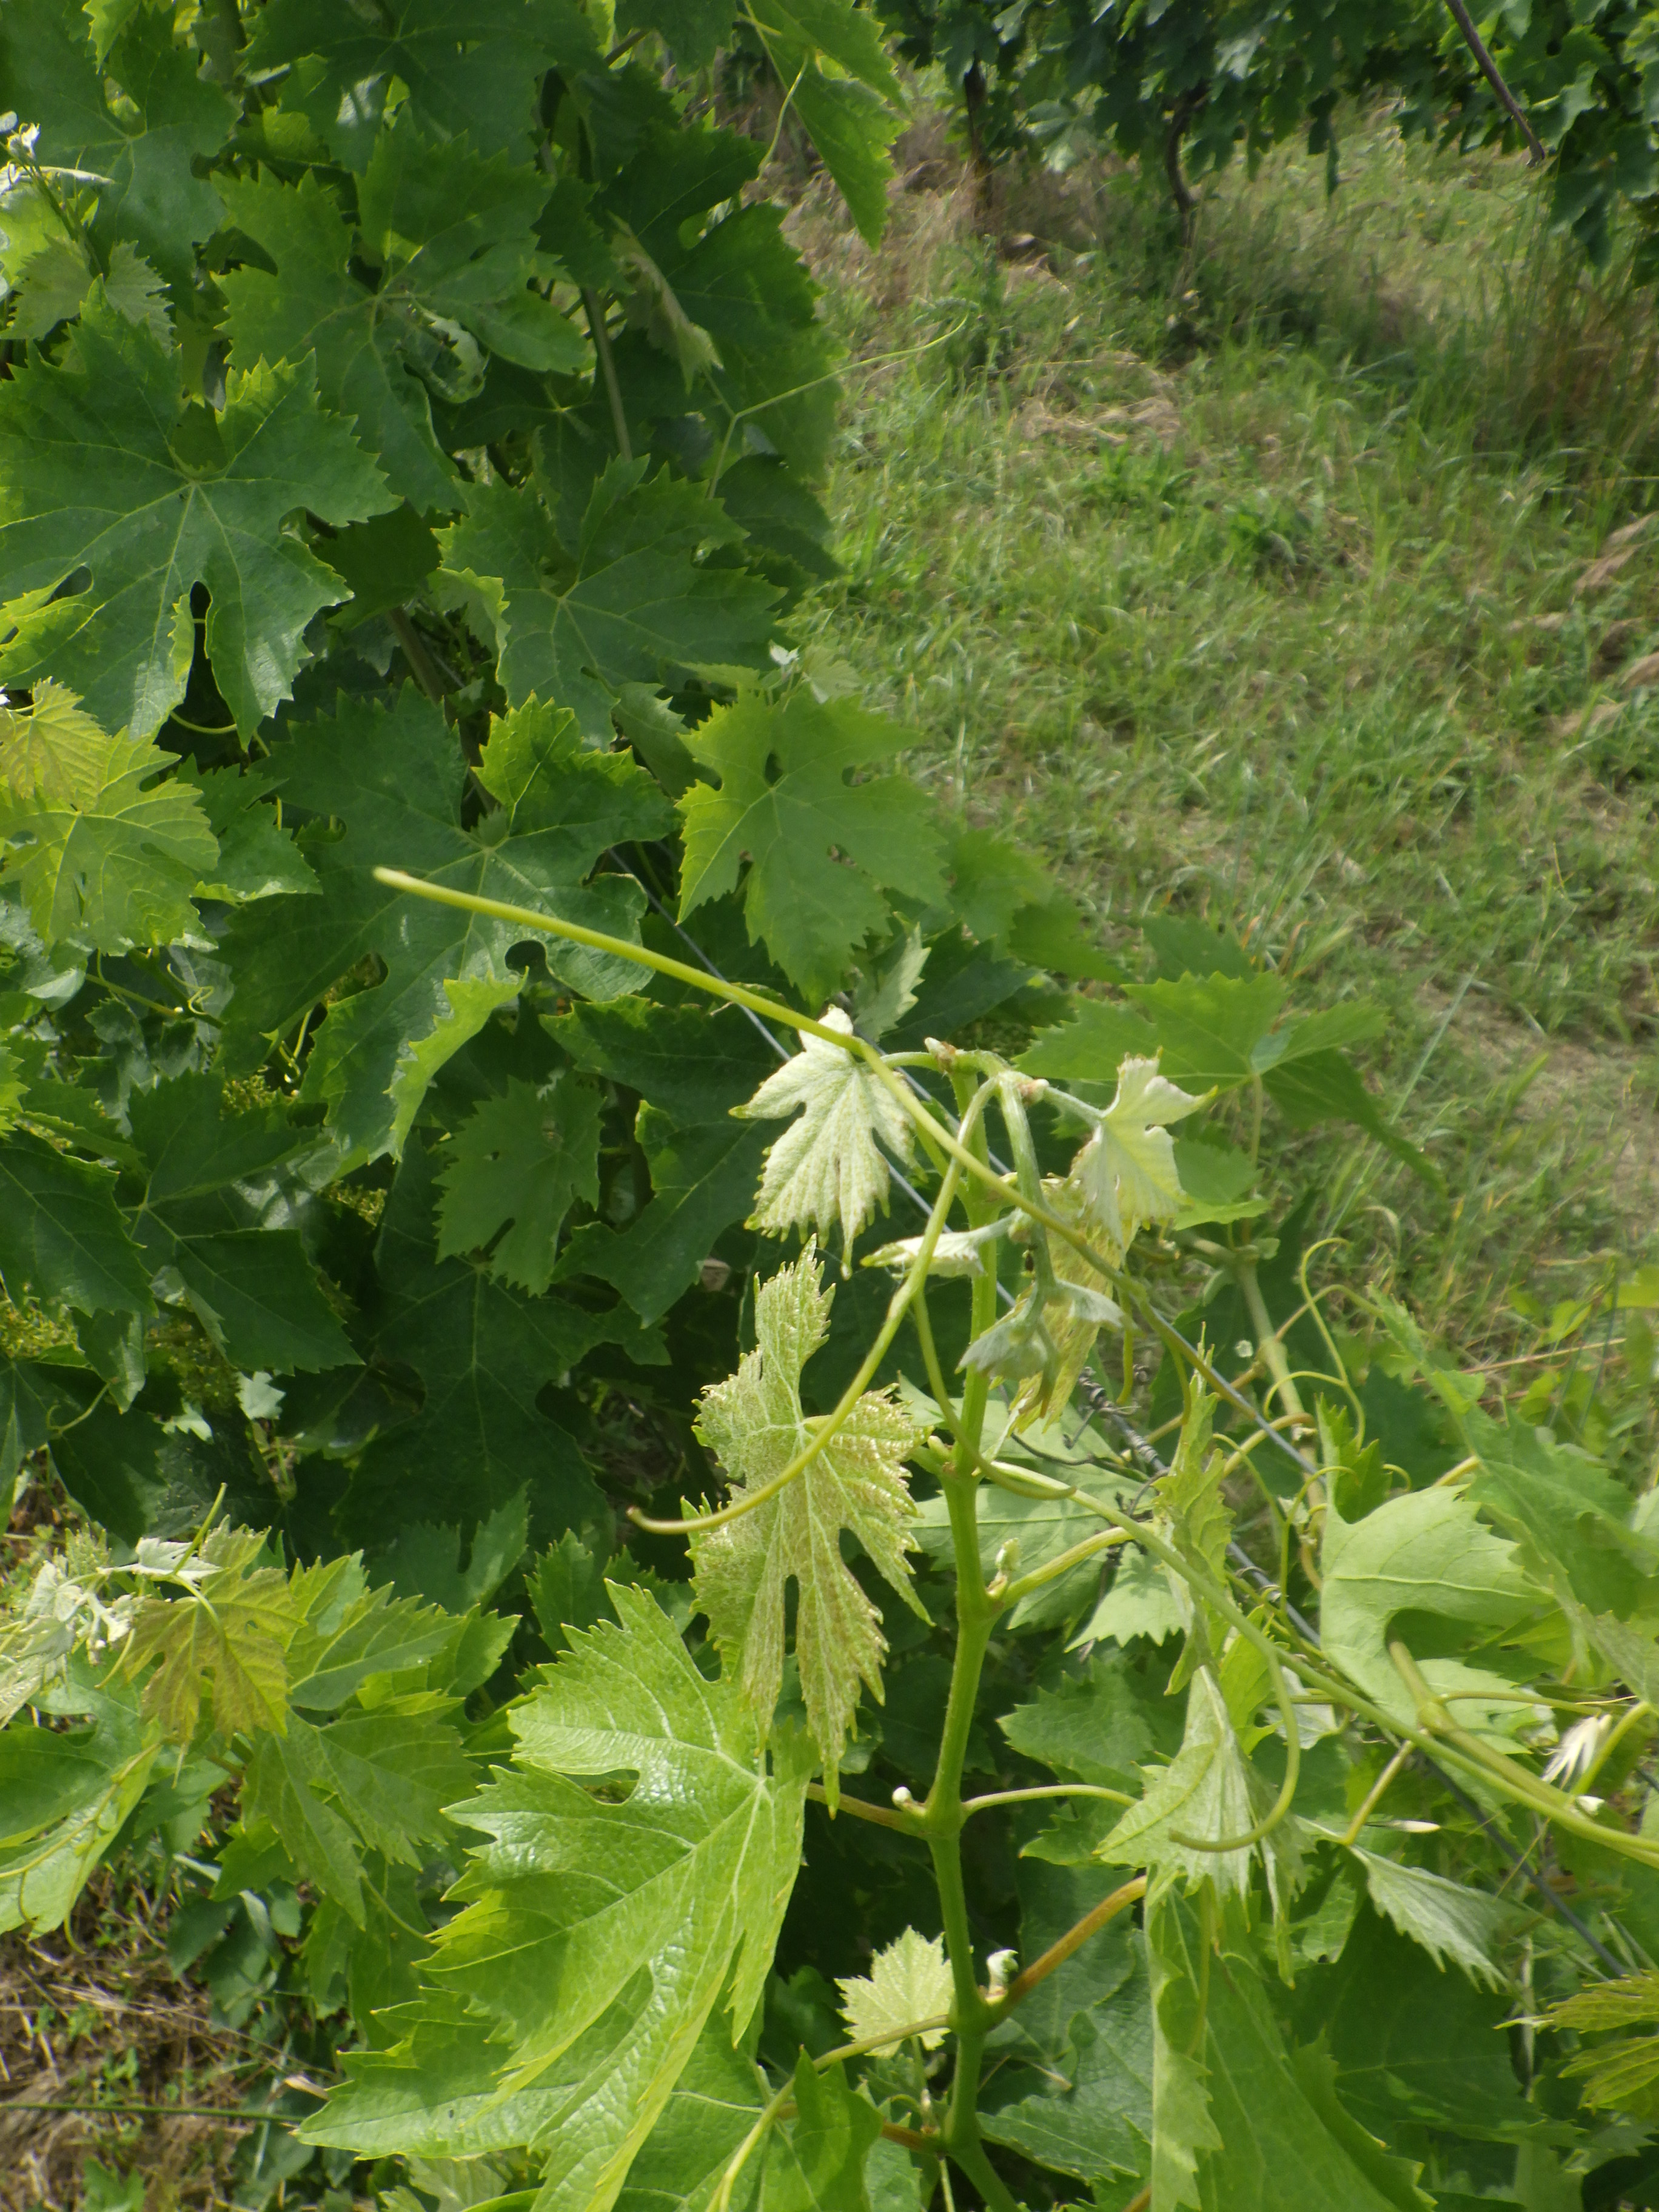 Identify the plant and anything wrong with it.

grapevine, healthy
